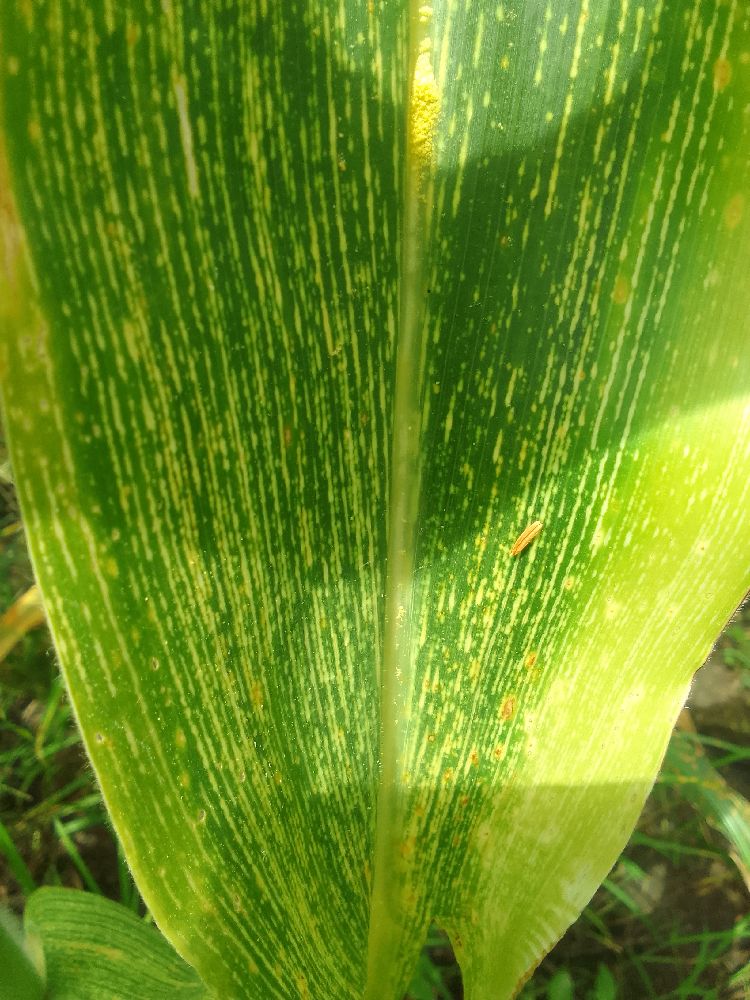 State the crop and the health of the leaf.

maize, maize streak virus
